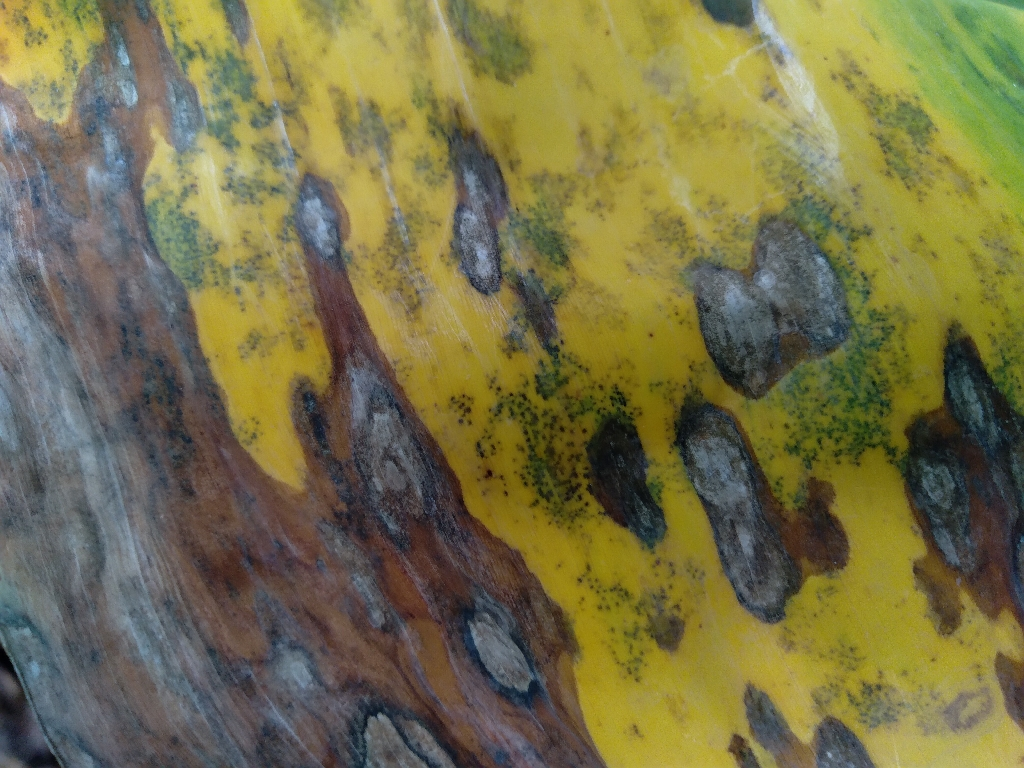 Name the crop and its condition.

banana, black sigatoka
